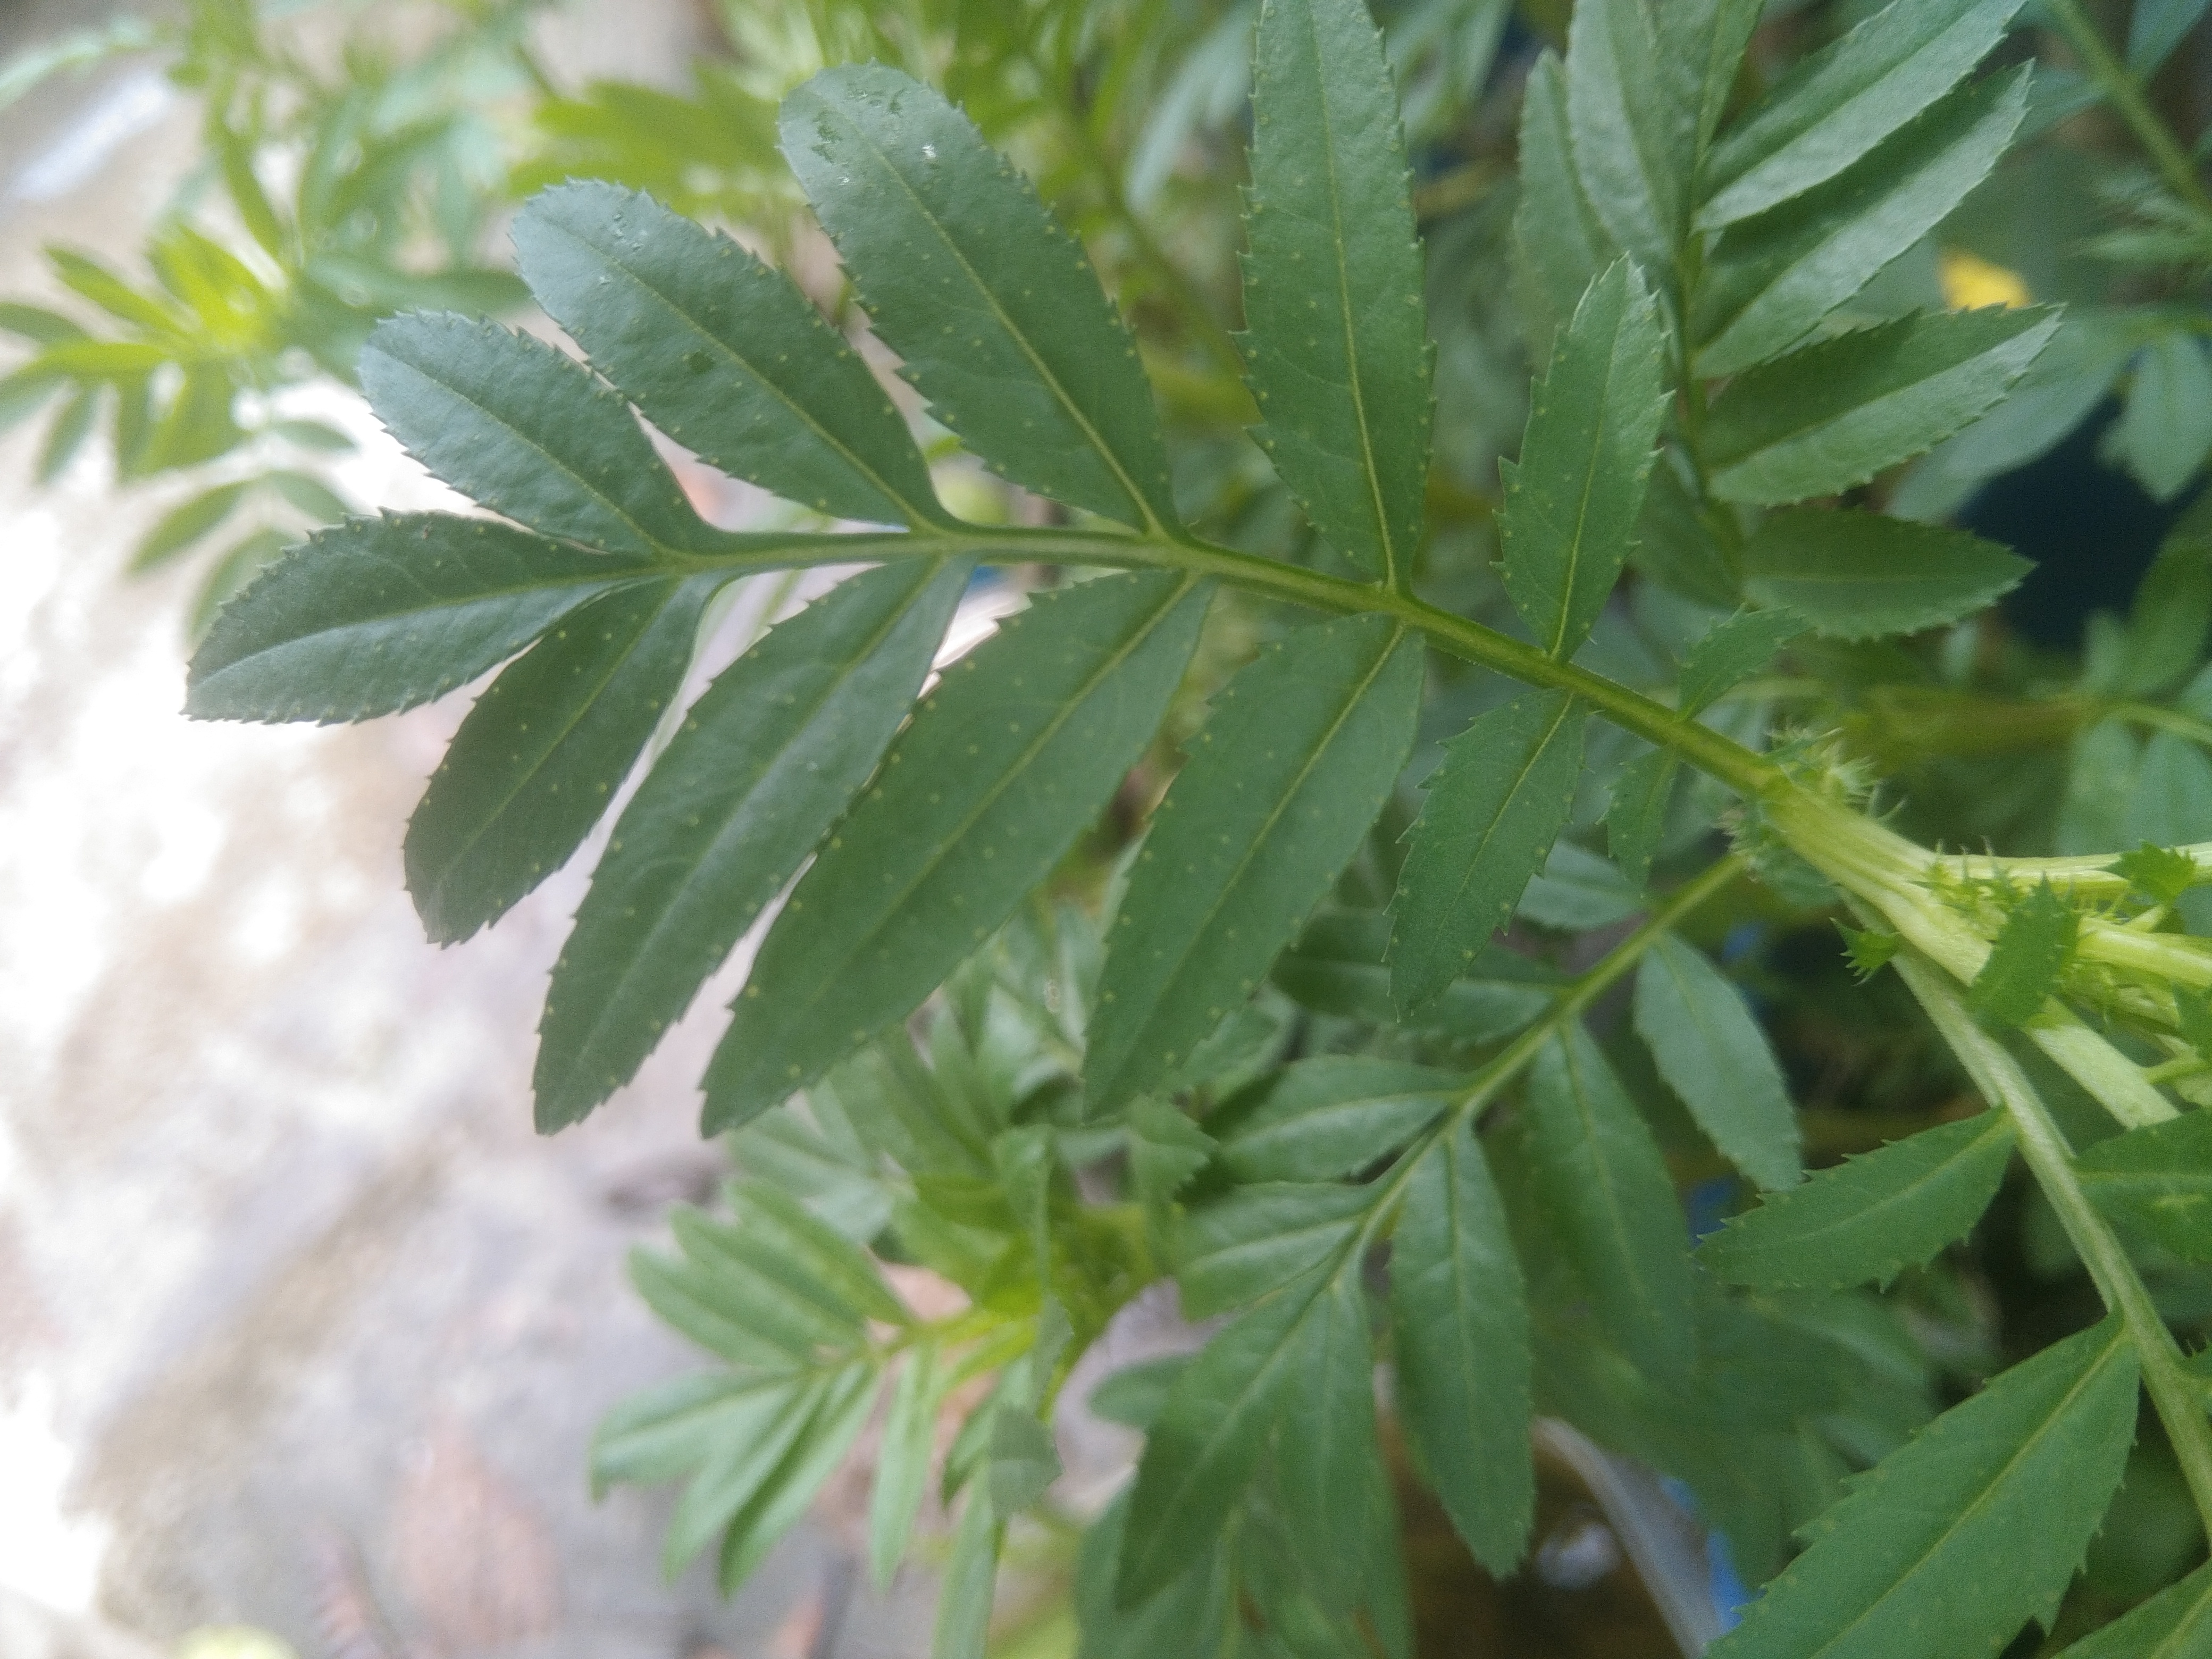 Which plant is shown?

marigold
